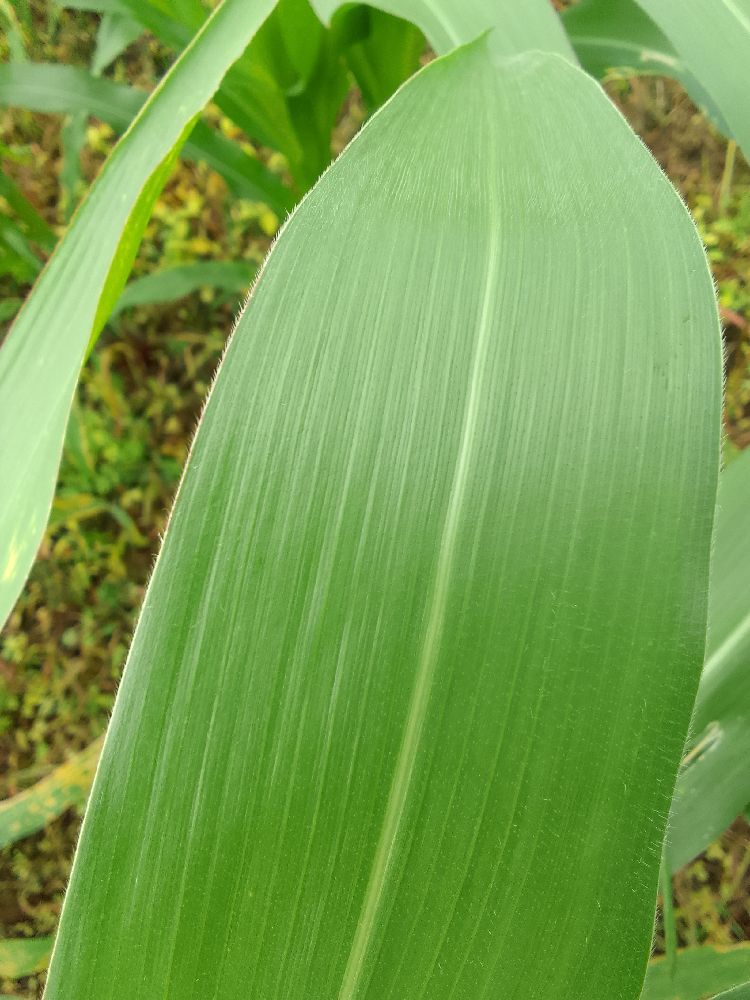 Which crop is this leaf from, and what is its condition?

maize, healthy
